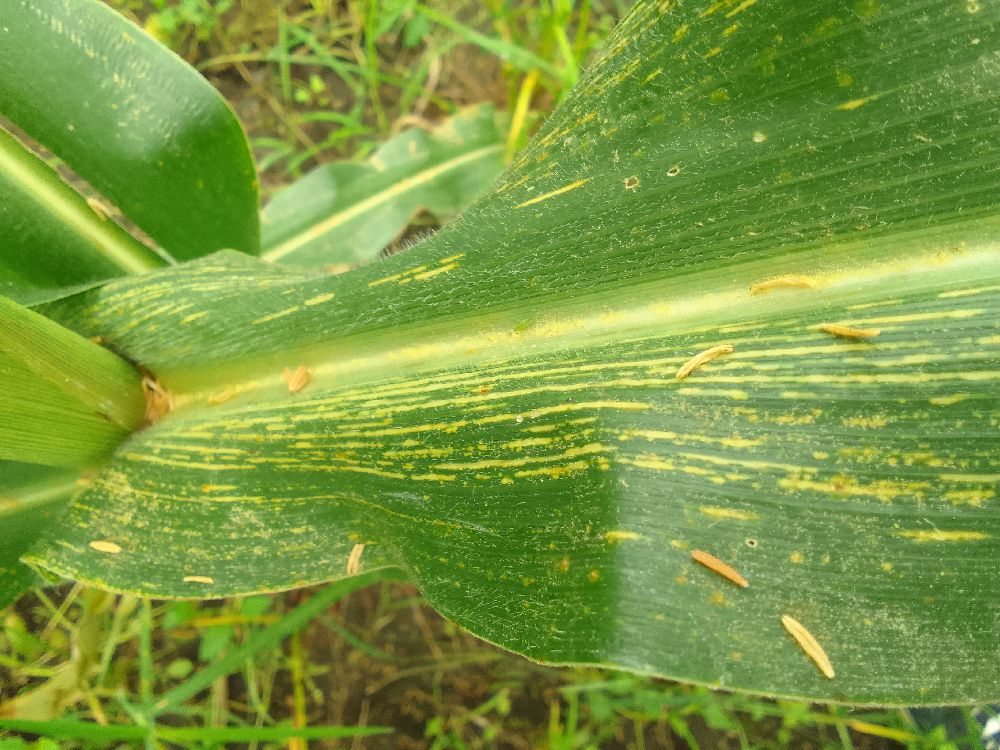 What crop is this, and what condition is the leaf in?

maize, maize streak virus
